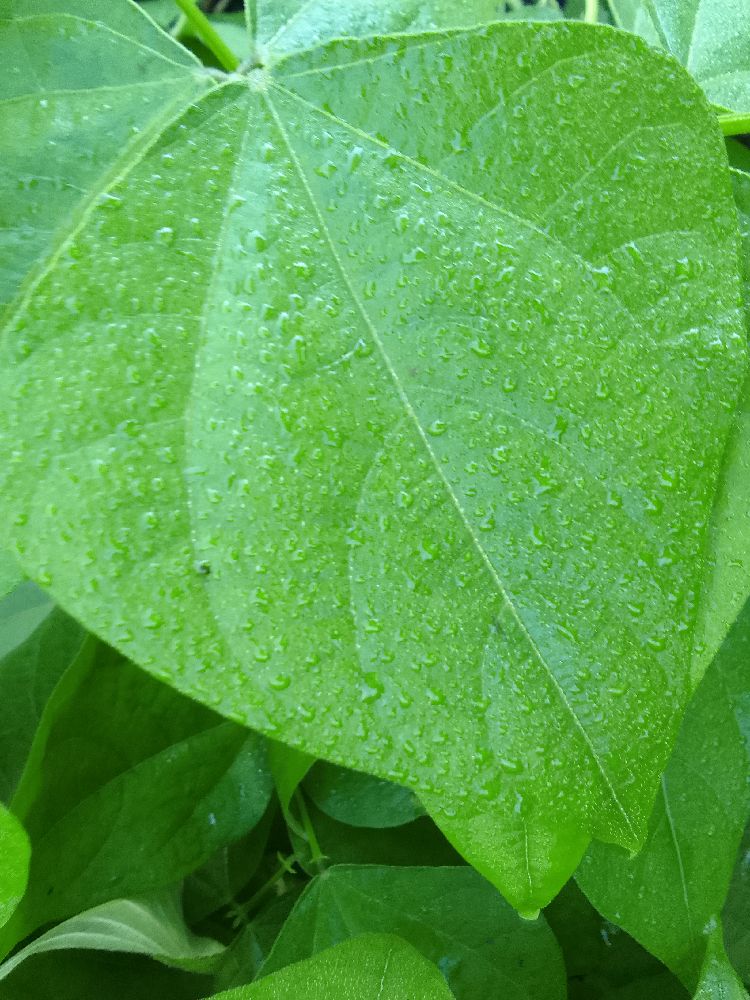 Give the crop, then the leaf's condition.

common bean, healthy
